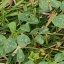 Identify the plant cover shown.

unstructured weed
